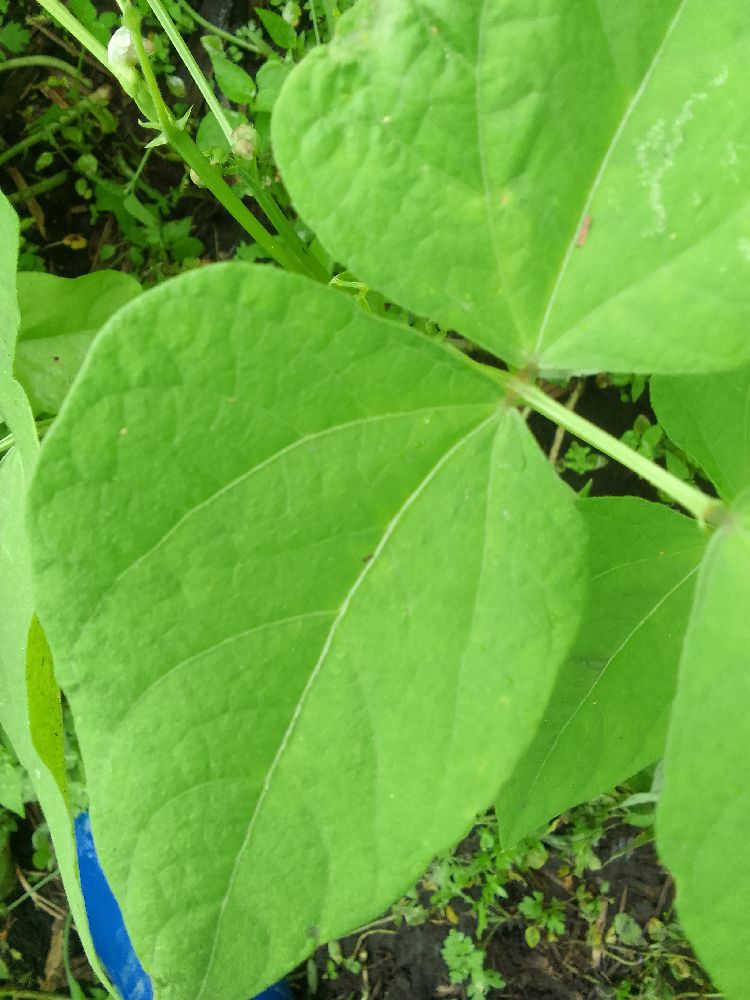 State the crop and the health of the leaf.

common bean, healthy
